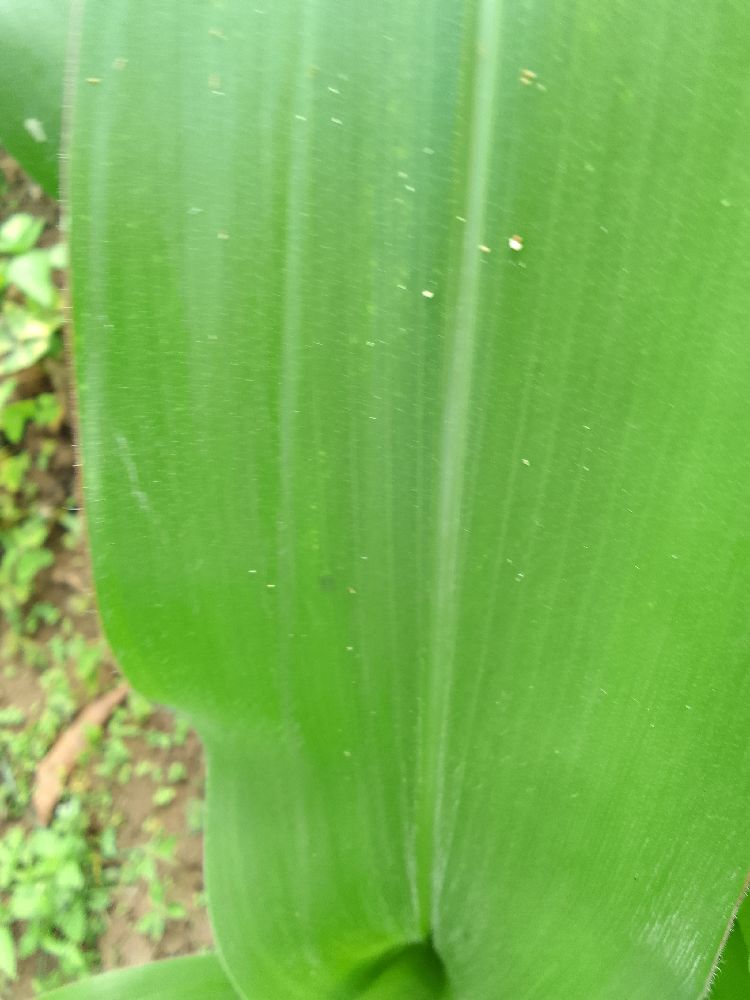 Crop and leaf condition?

maize, healthy
